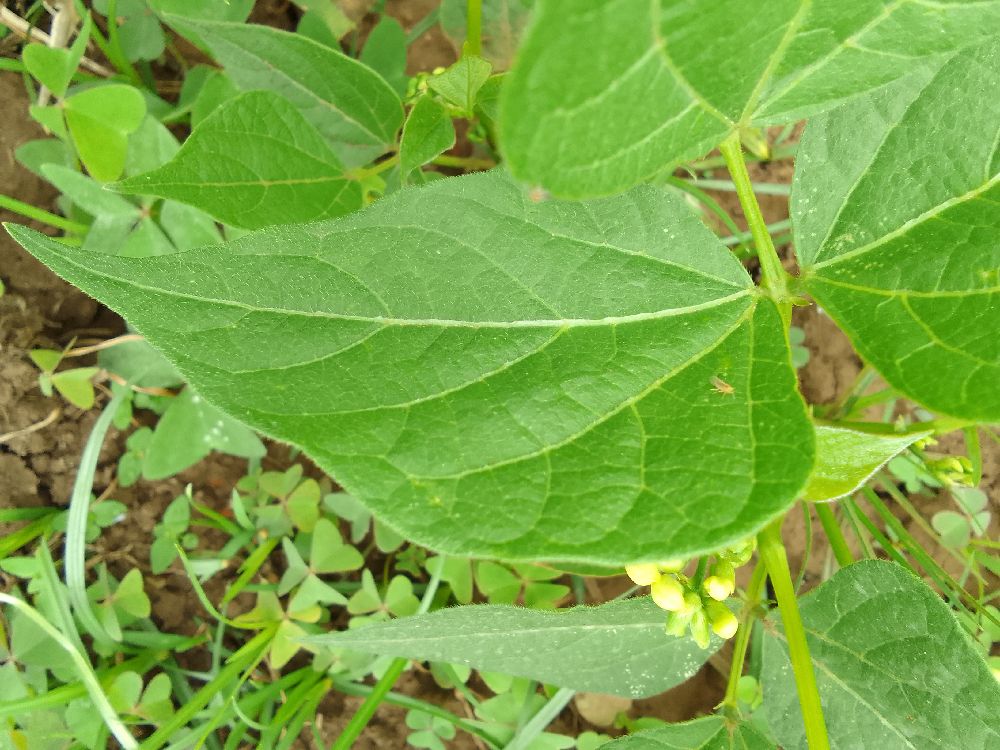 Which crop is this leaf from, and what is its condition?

common bean, healthy
